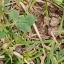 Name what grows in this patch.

unstructured weed
